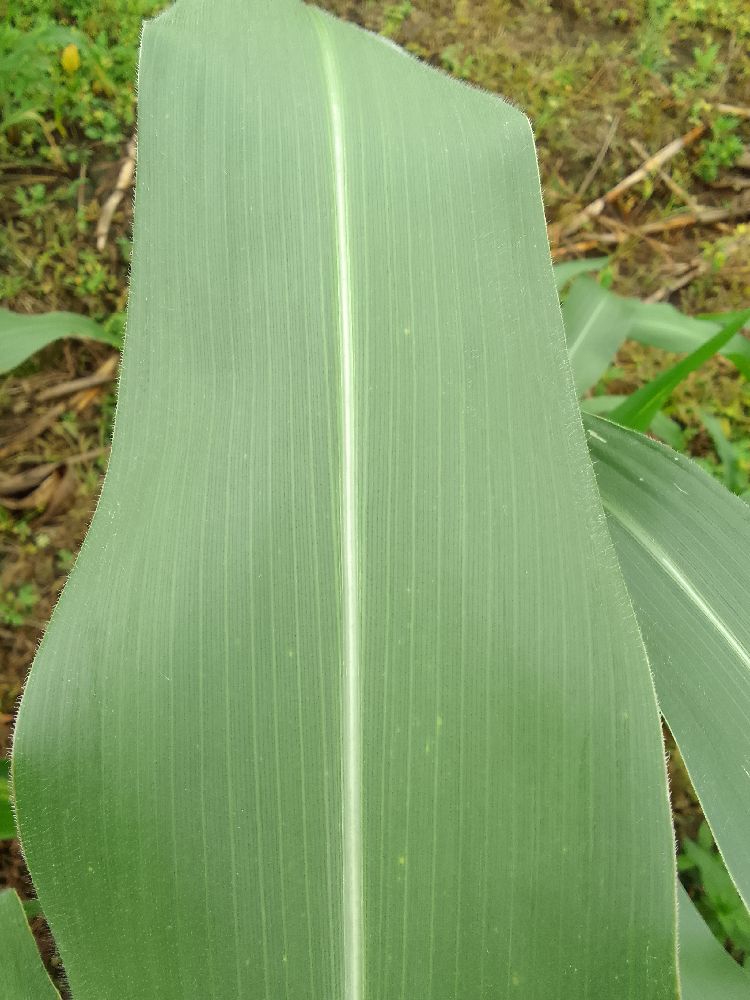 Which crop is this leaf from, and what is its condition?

maize, healthy
